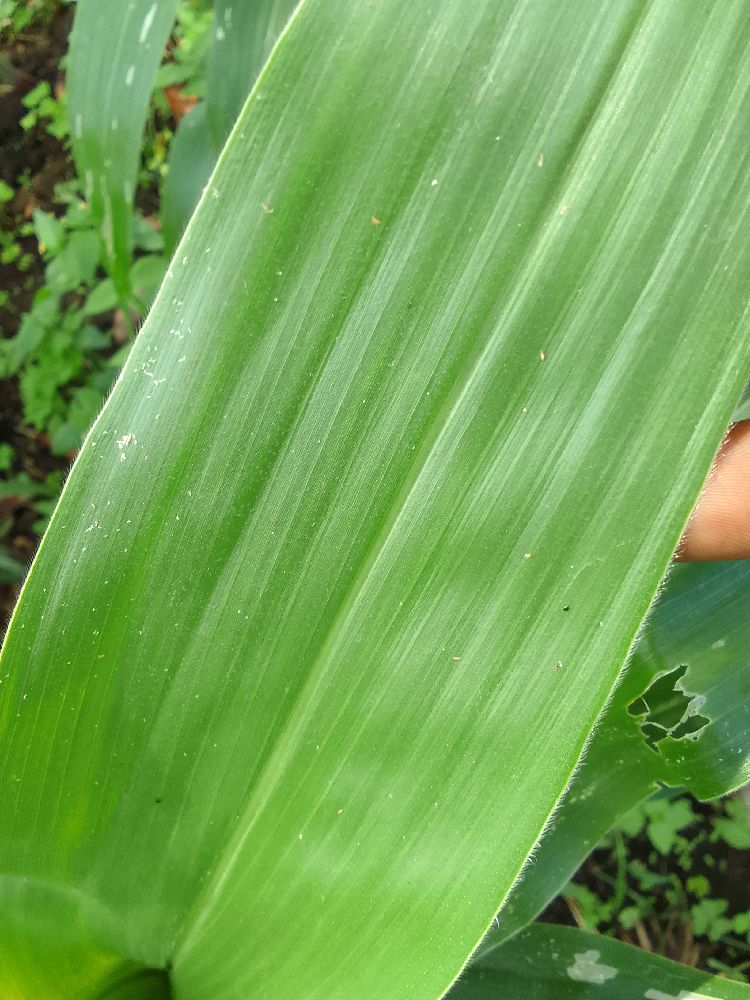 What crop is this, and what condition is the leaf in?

maize, healthy
